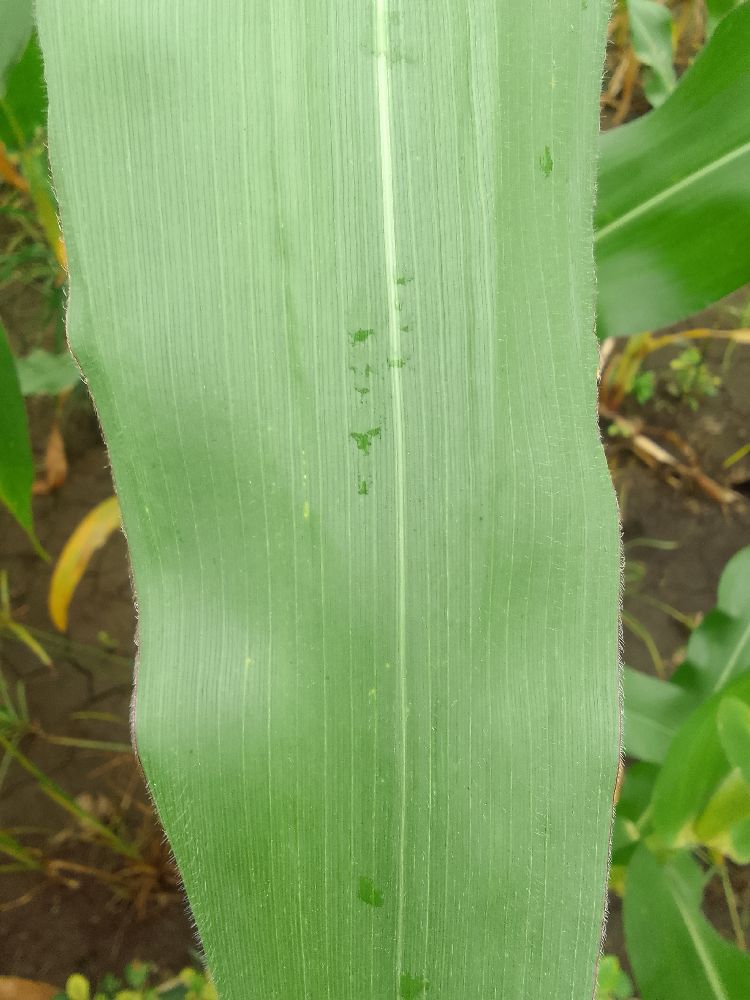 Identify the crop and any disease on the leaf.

maize, healthy
